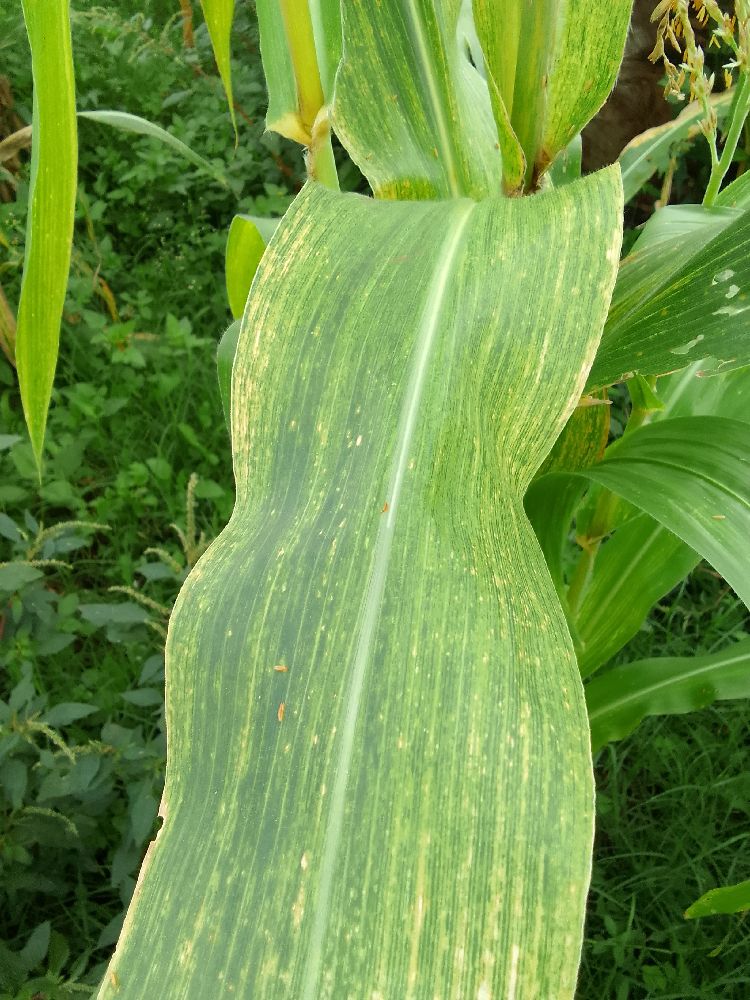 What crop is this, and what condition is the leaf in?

maize, maize lethal necrosis
